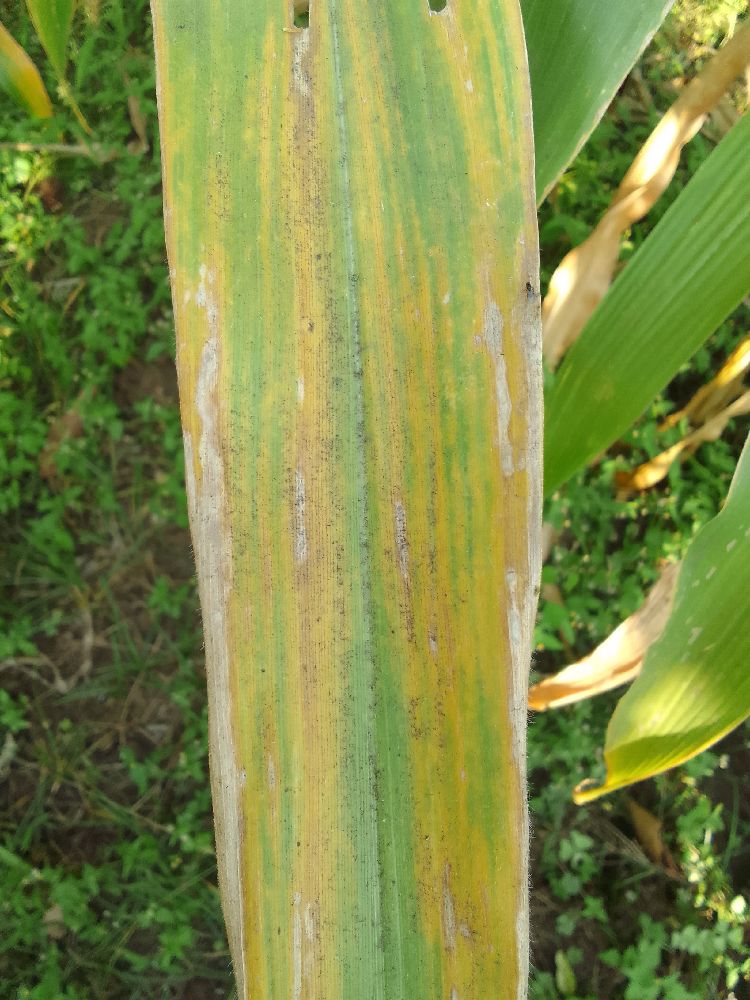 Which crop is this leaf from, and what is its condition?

maize, maize lethal necrosis
